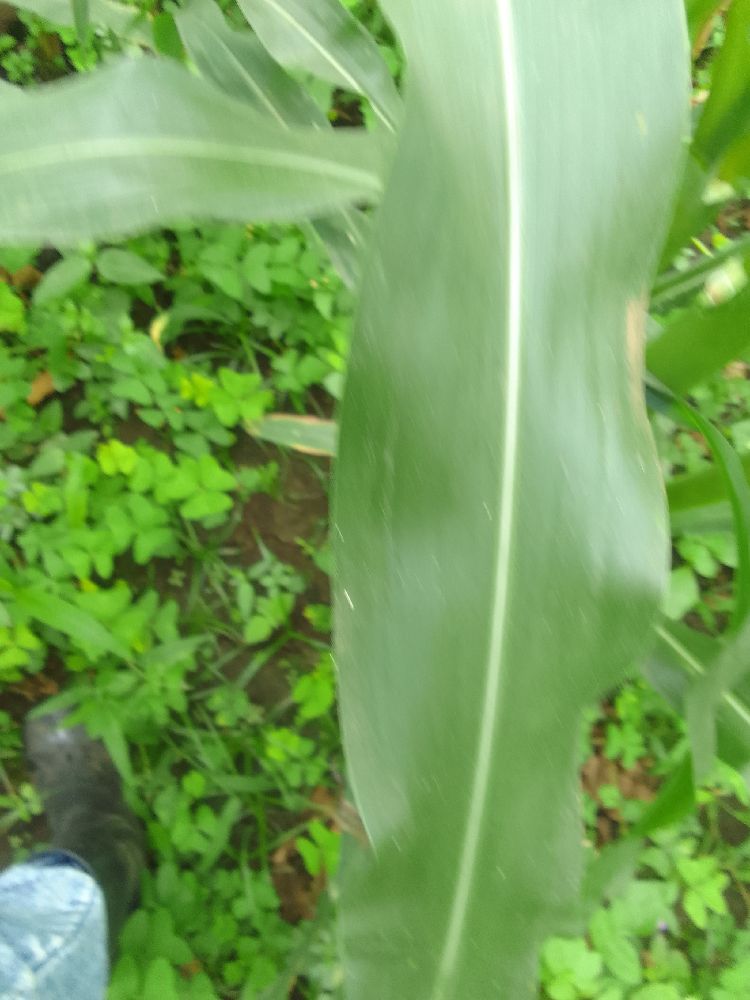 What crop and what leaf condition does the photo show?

maize, healthy
